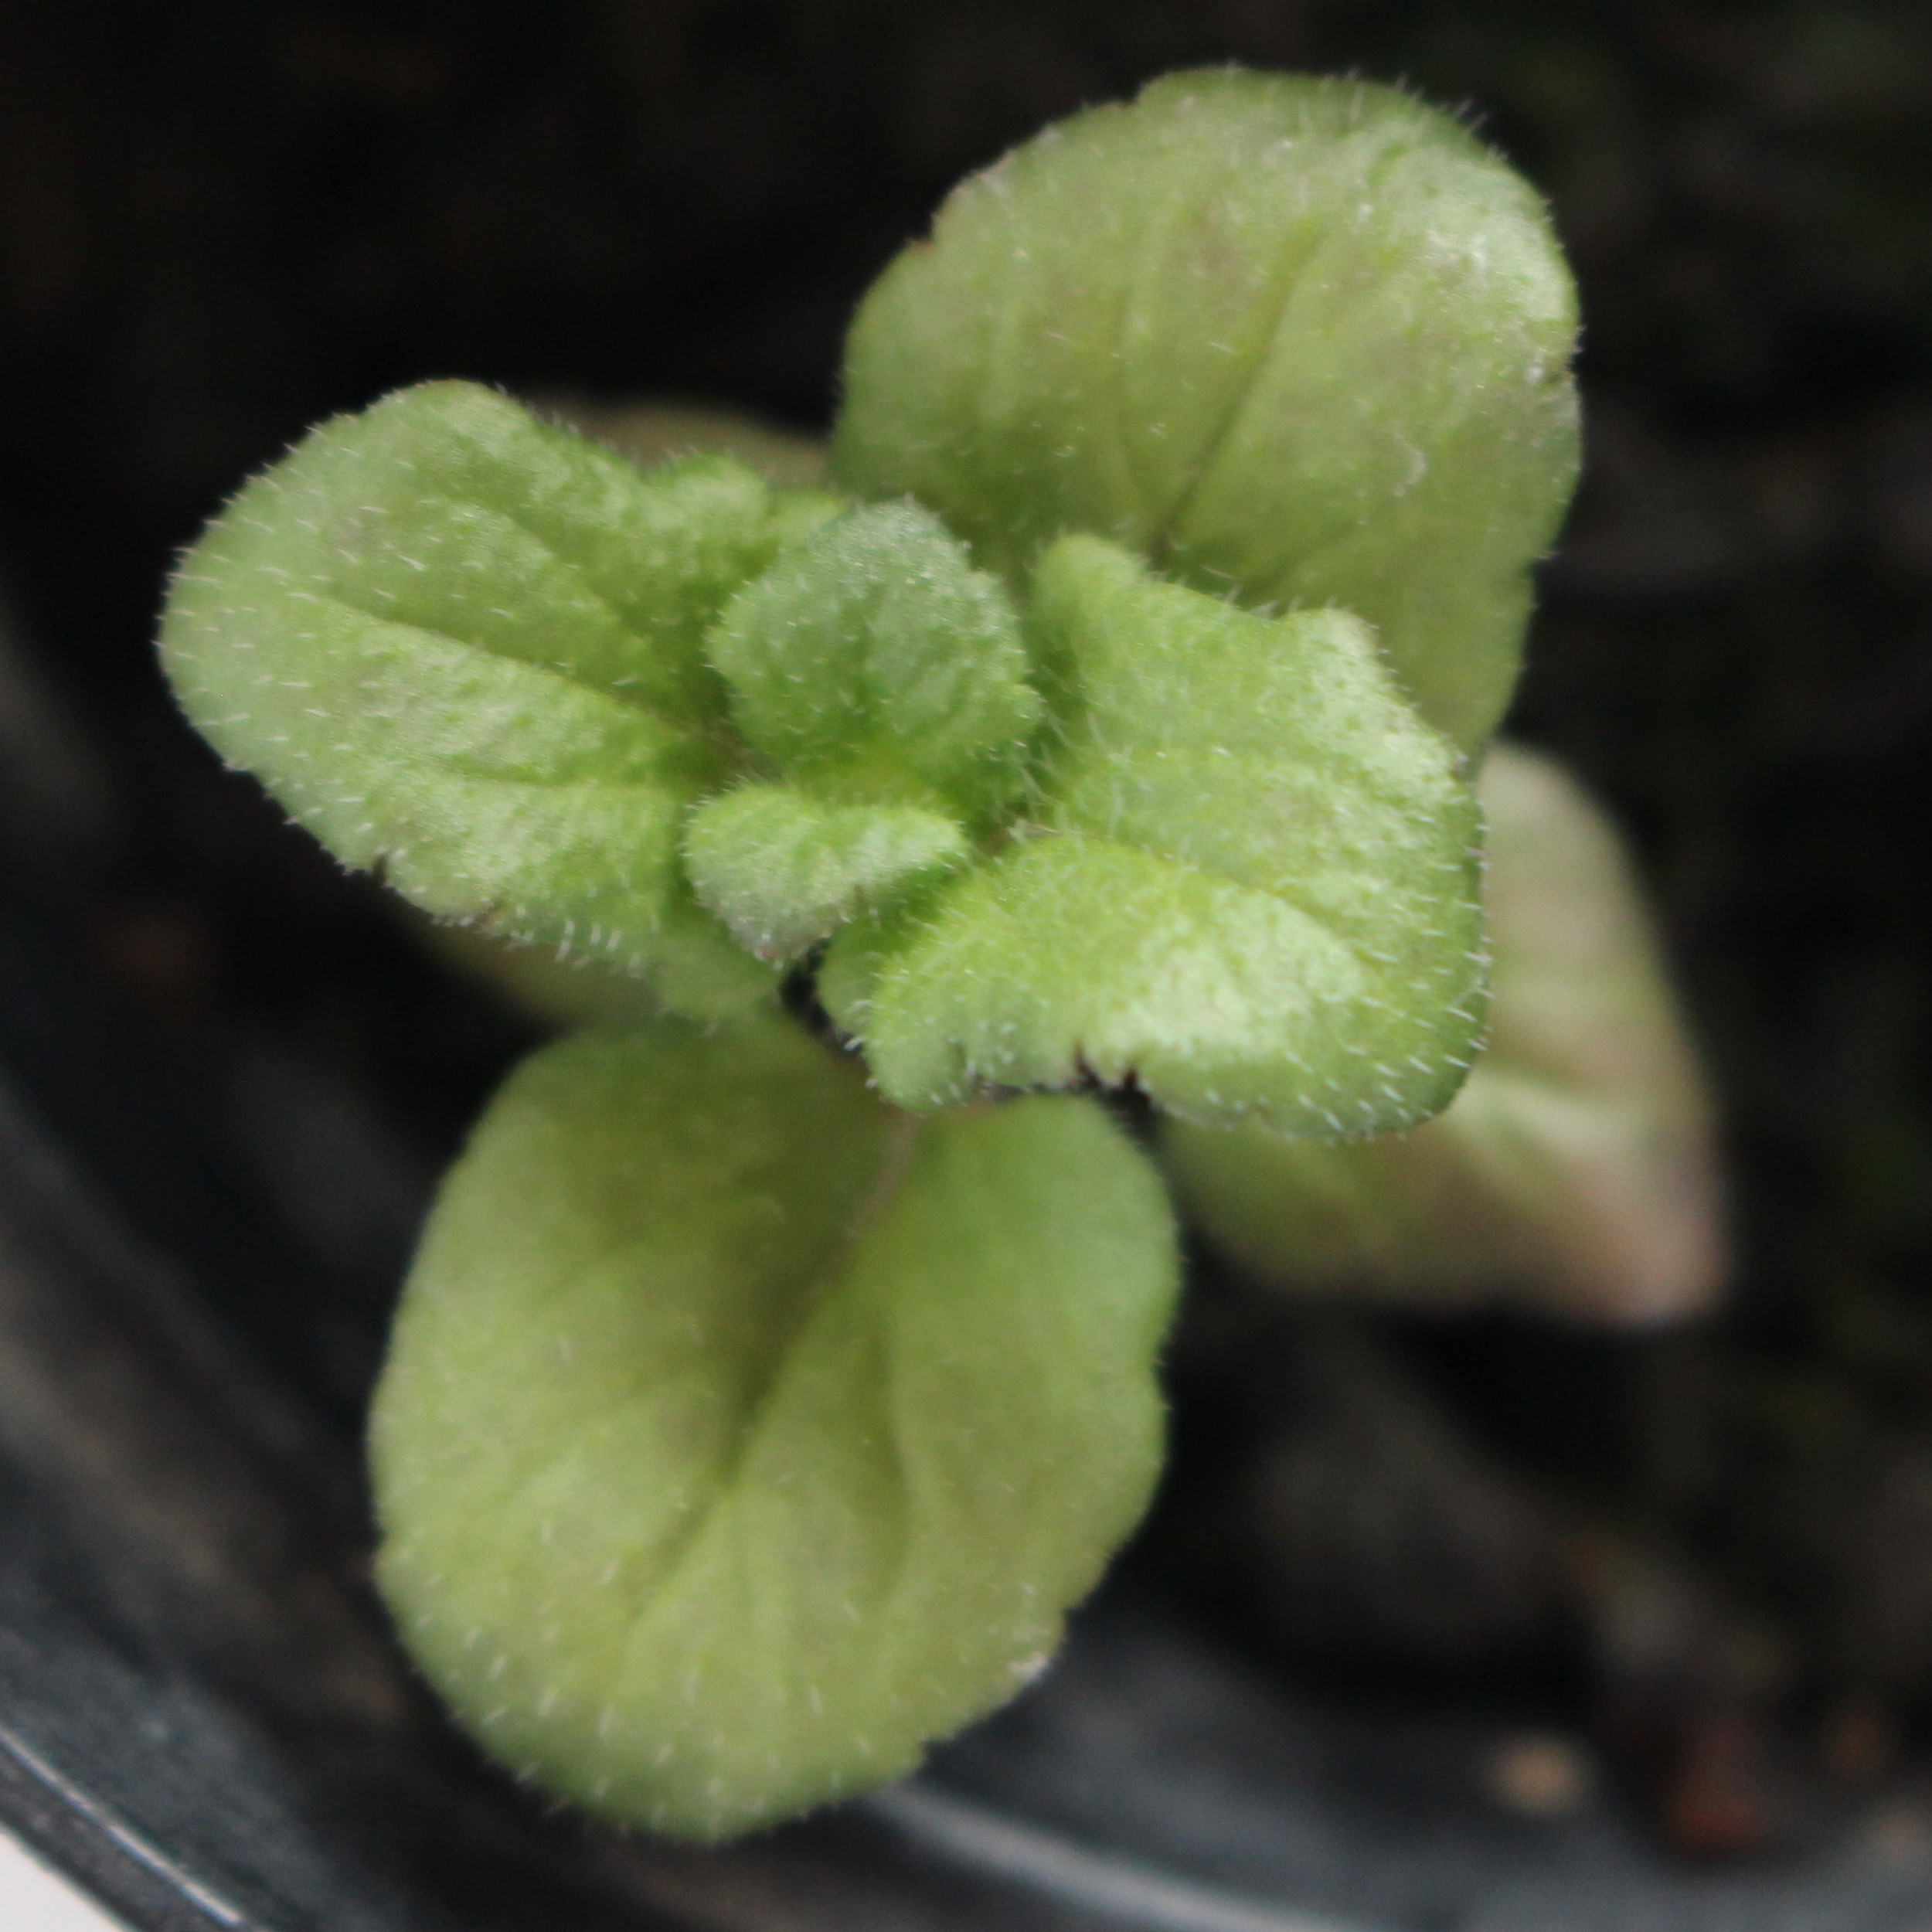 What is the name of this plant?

Veronica persica
